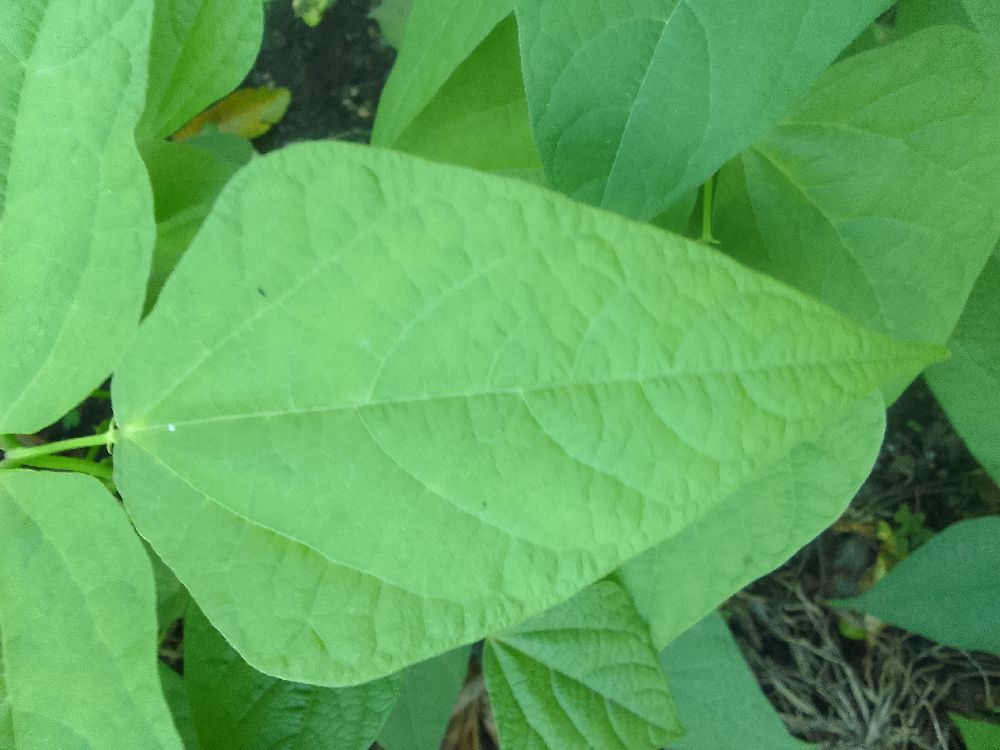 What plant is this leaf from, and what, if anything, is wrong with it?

common bean, healthy
